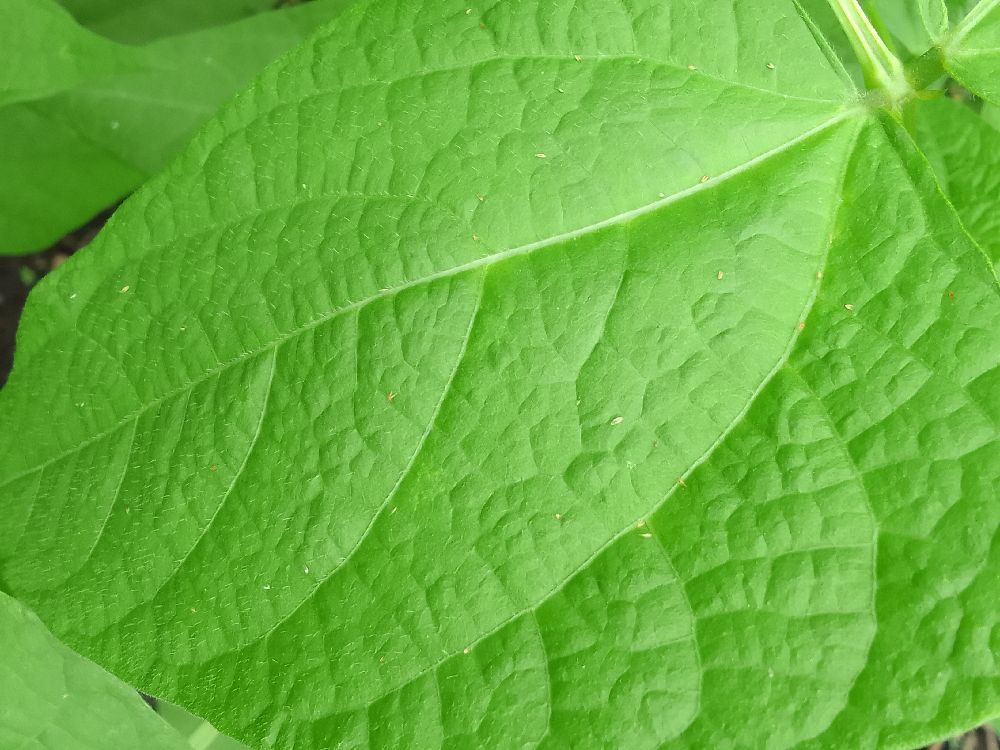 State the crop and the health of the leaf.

common bean, healthy
